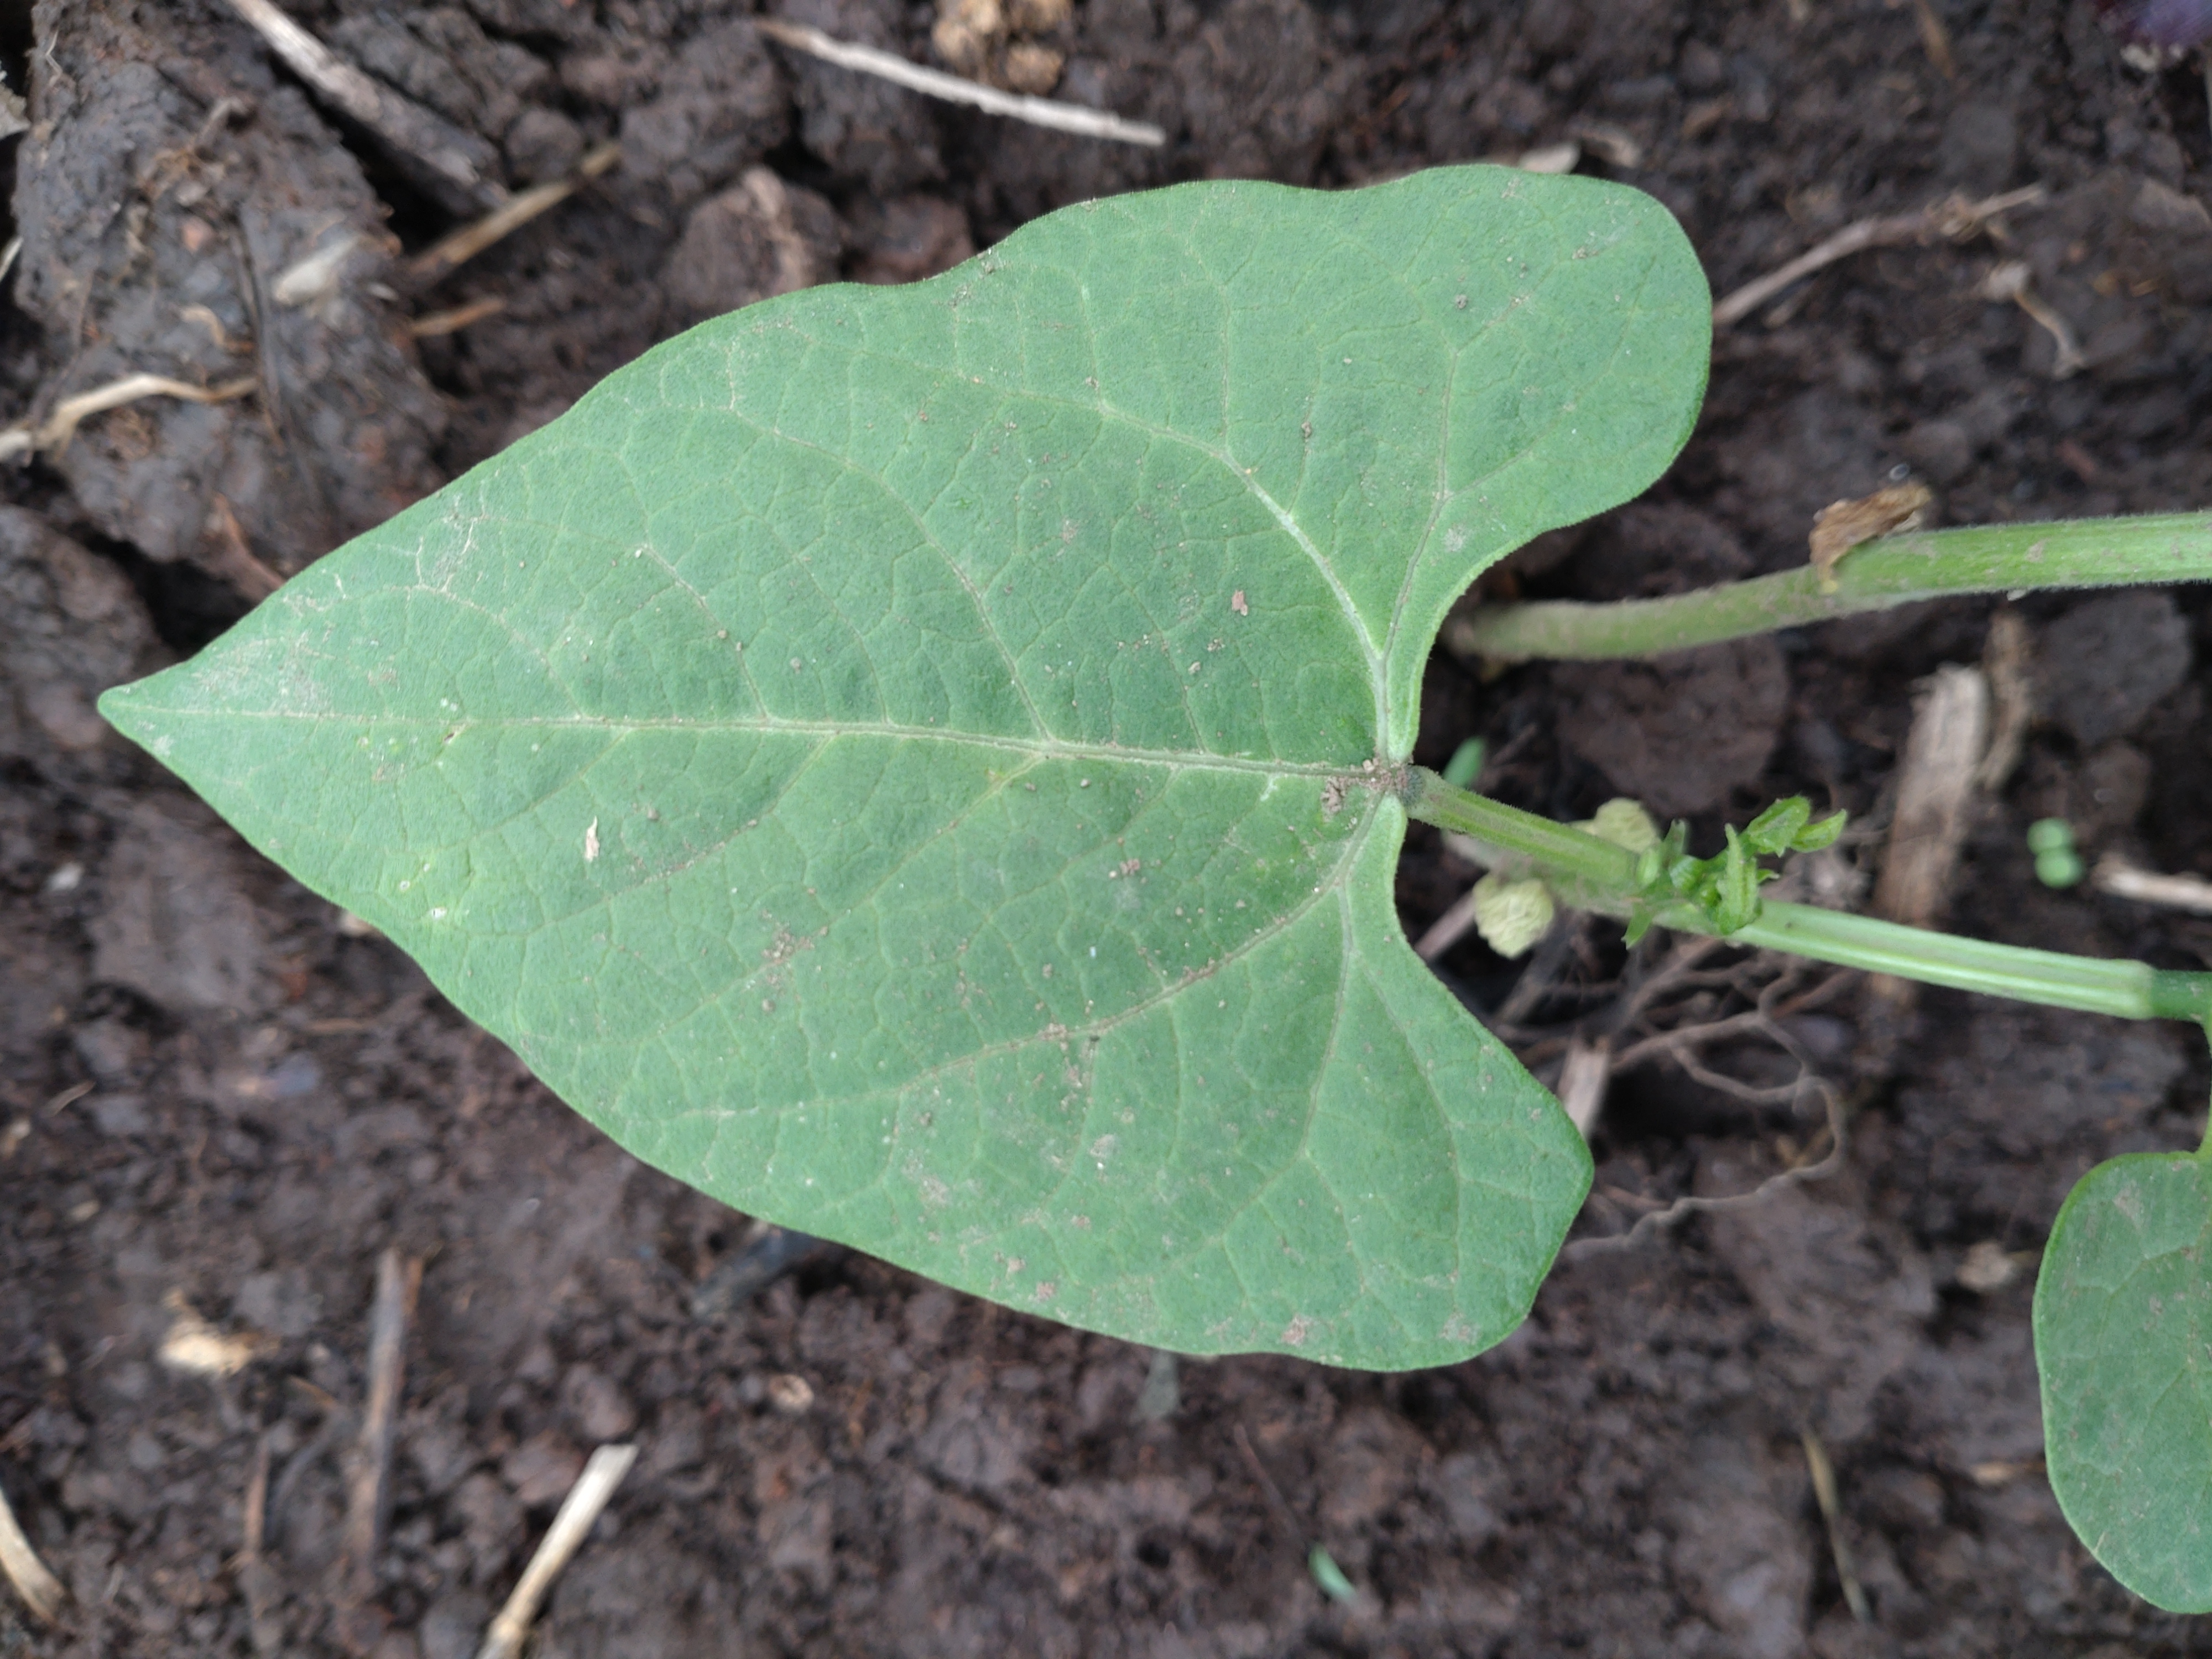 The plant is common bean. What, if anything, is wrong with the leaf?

healthy
